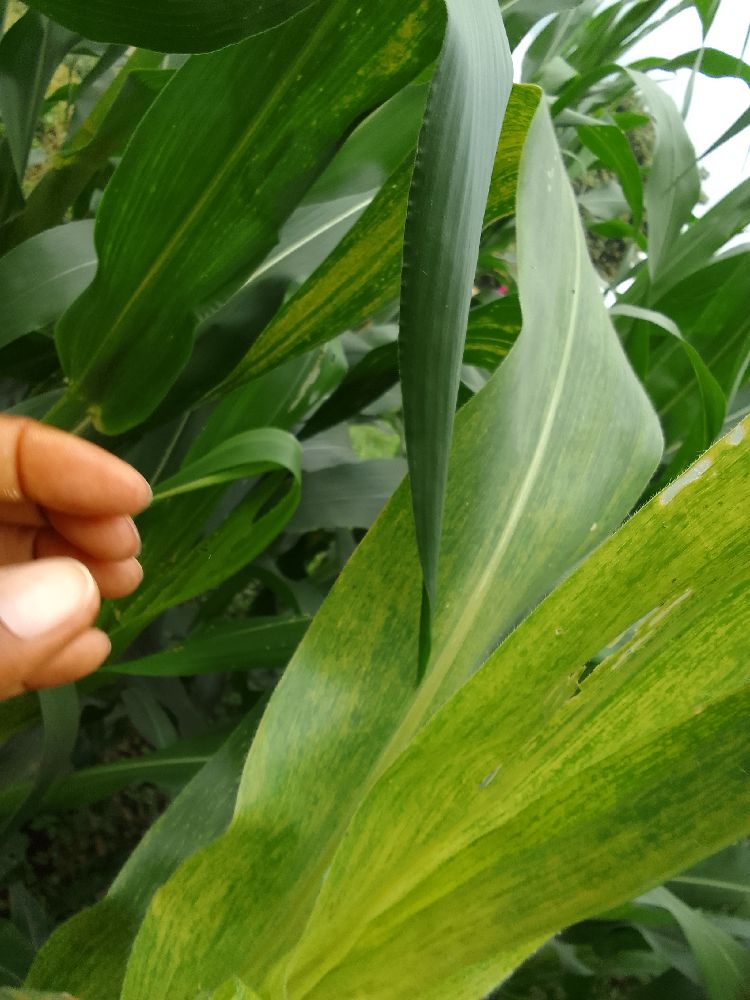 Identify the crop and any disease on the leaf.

maize, maize lethal necrosis
